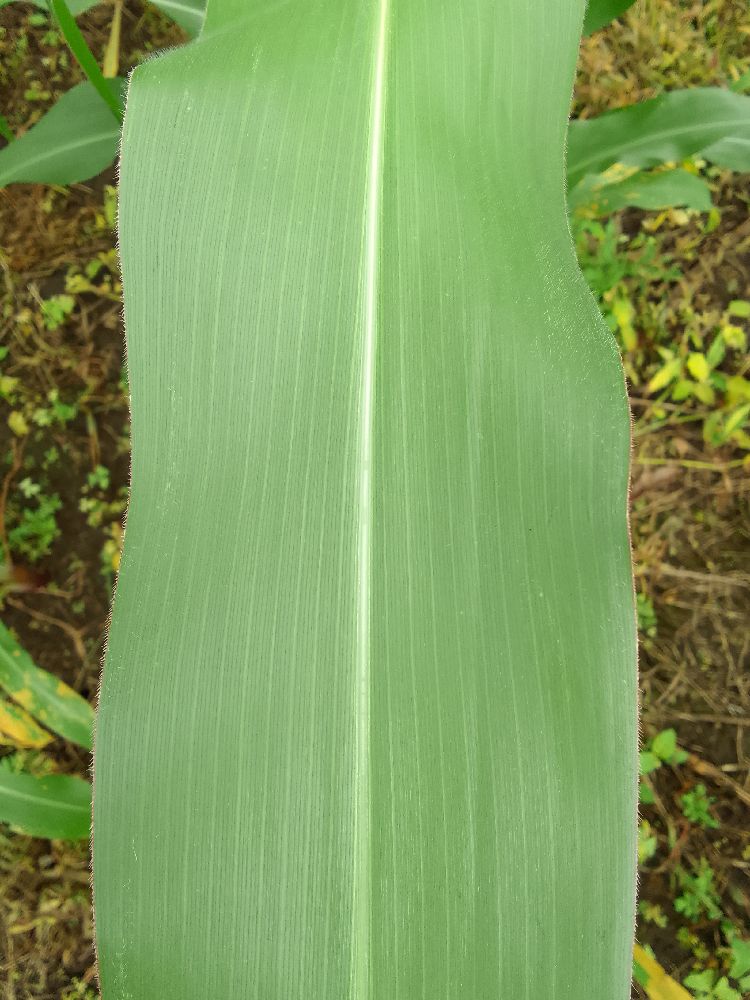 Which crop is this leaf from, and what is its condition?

maize, healthy
